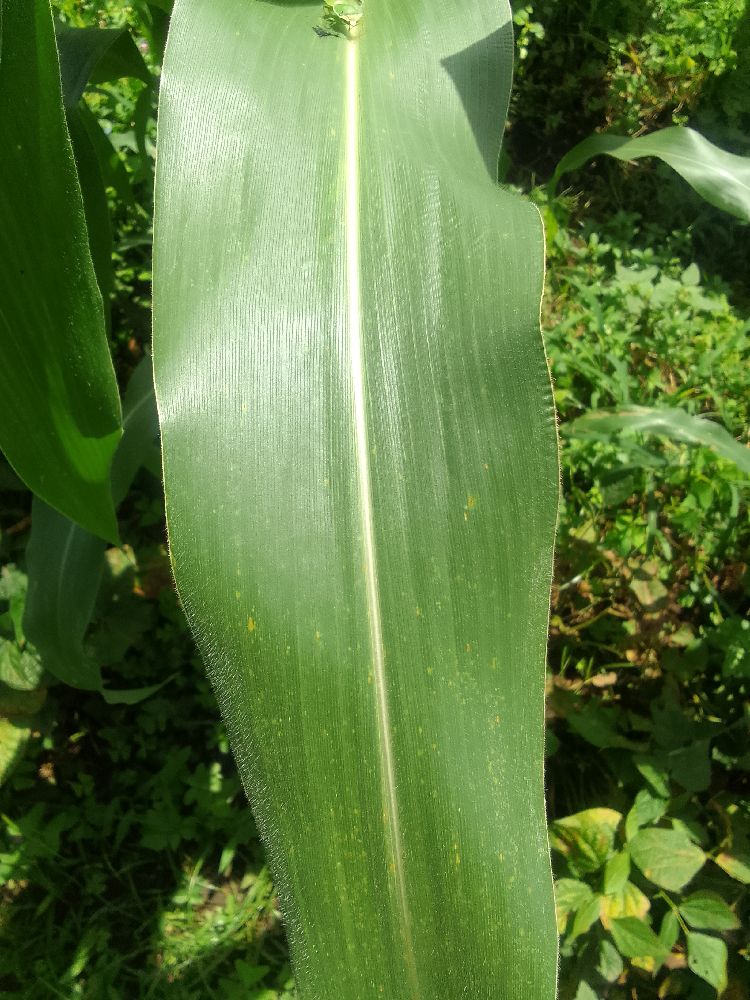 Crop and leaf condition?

maize, healthy
